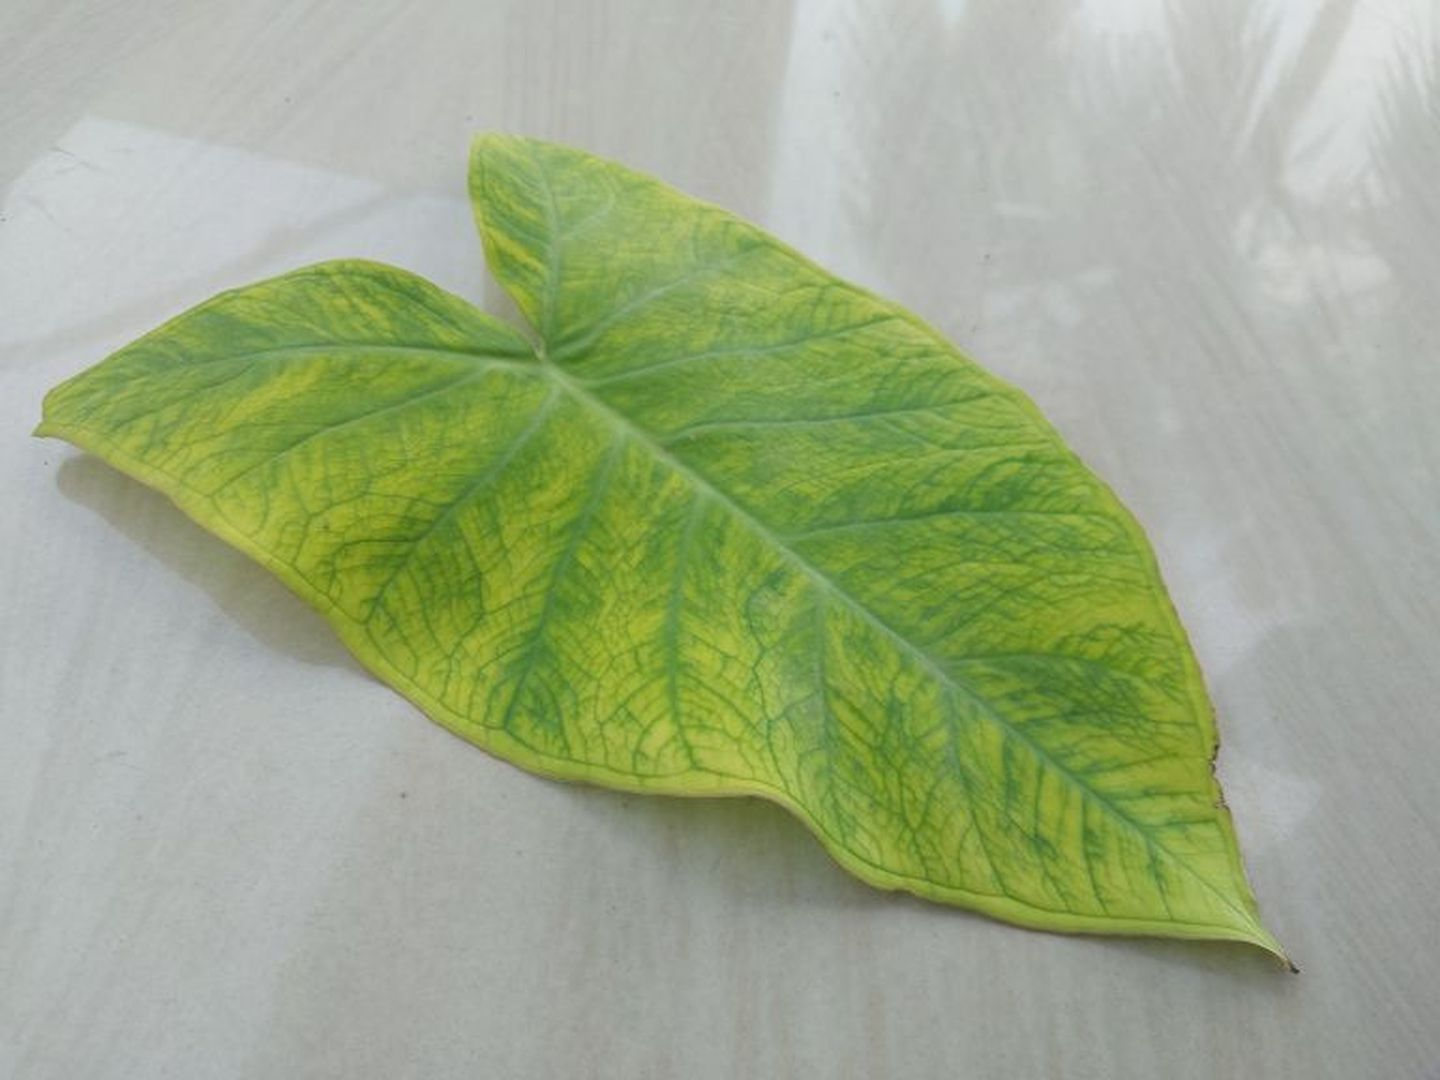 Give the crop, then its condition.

taro, mosaic
